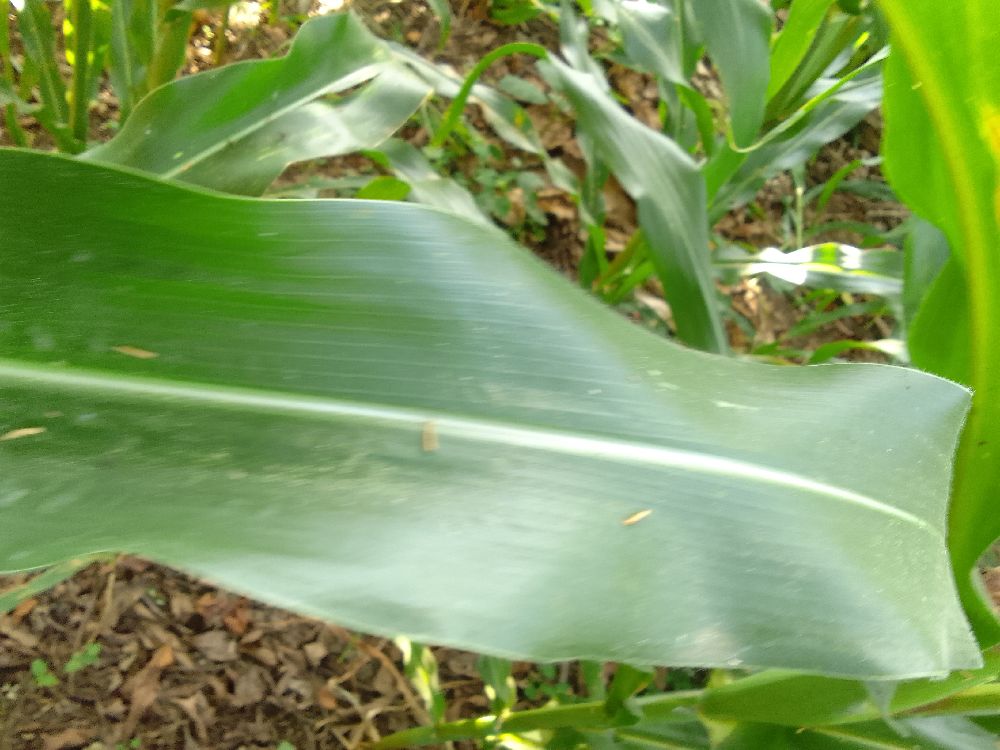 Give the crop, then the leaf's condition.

maize, healthy
